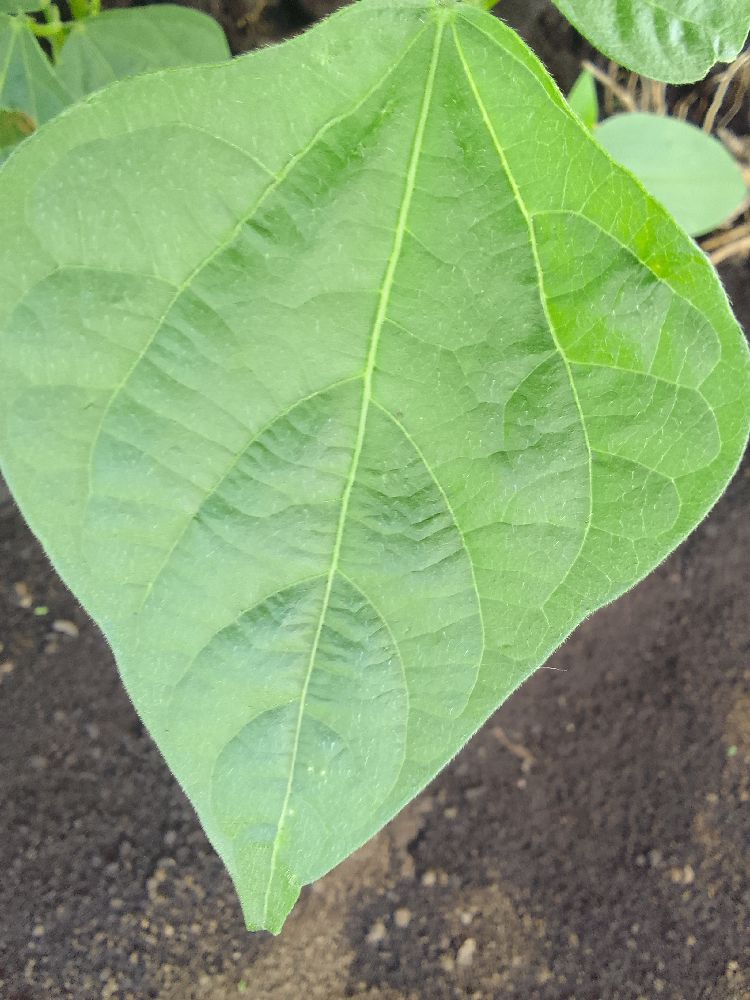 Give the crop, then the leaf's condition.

common bean, healthy
